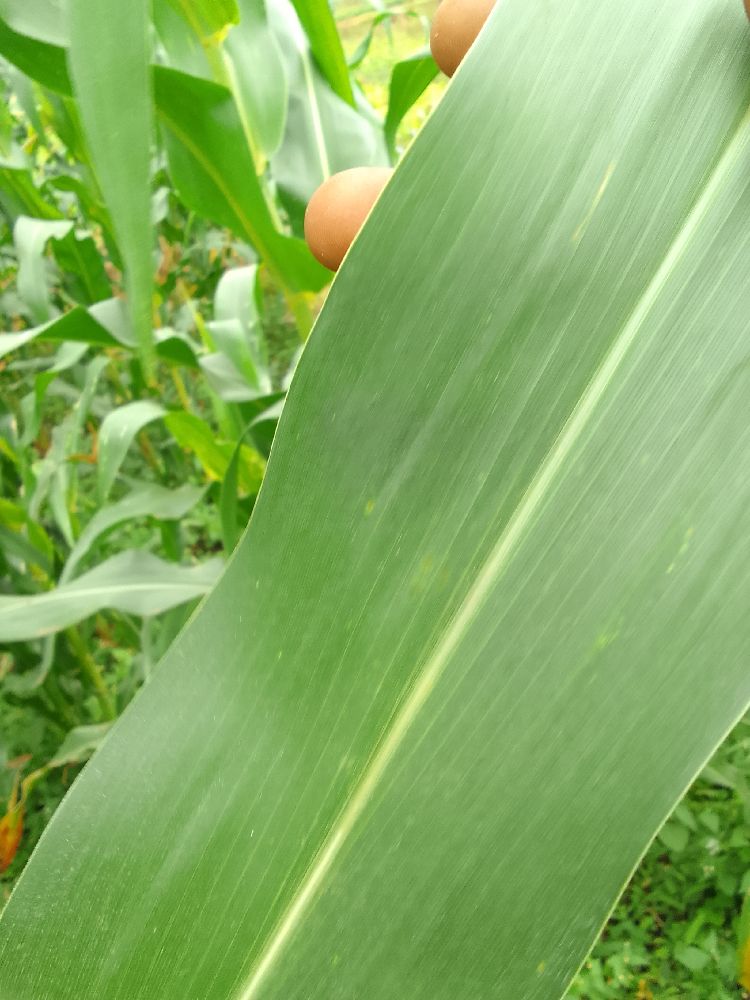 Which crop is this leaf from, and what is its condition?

maize, healthy
